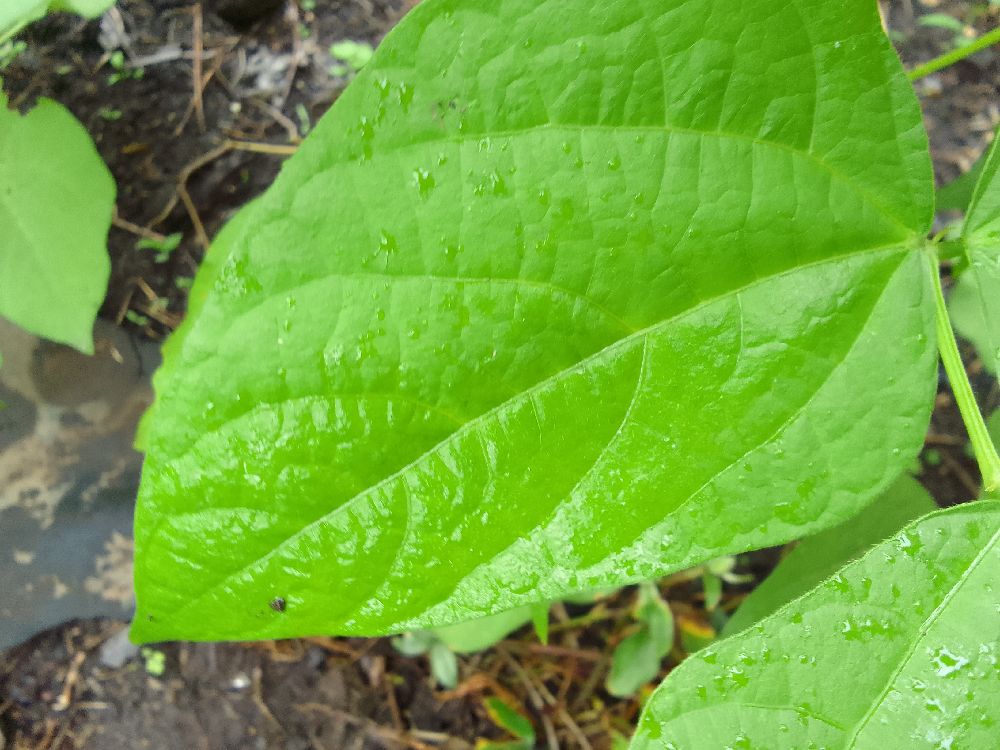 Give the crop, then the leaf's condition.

common bean, healthy
